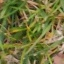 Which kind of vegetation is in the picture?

grass
